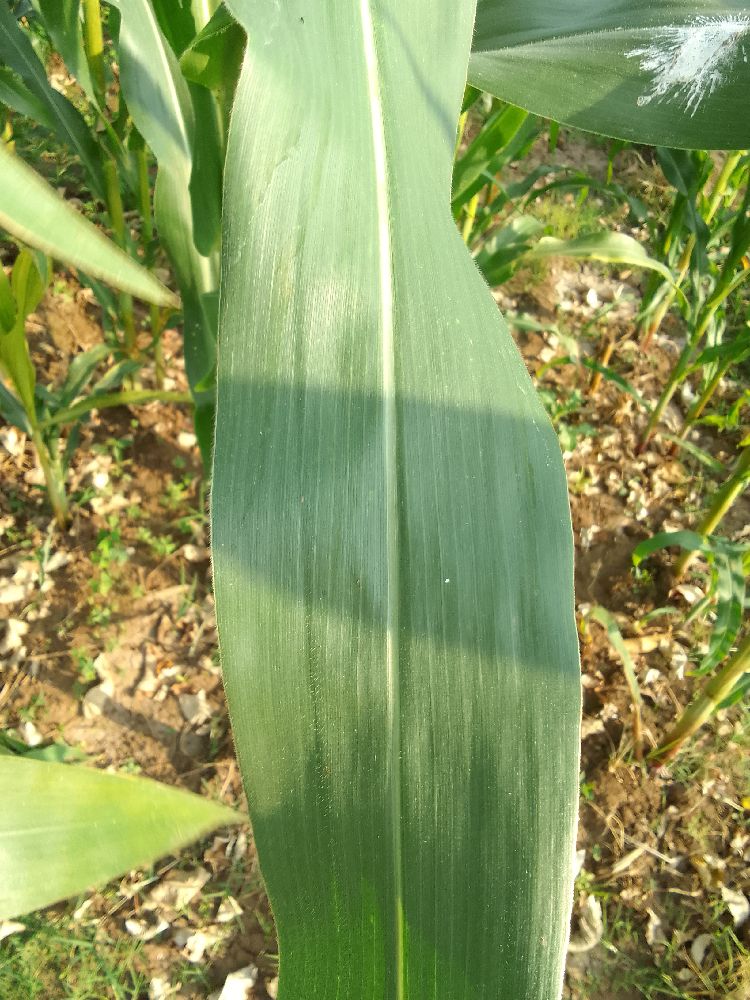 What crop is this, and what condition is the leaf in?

maize, healthy
